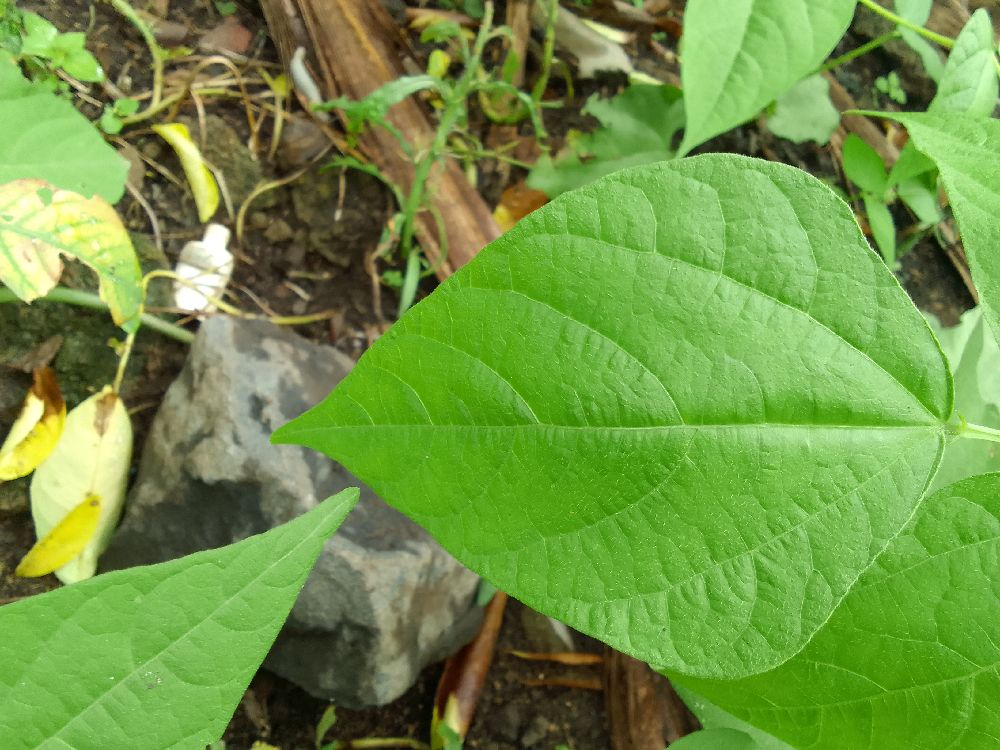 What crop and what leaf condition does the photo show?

common bean, healthy
